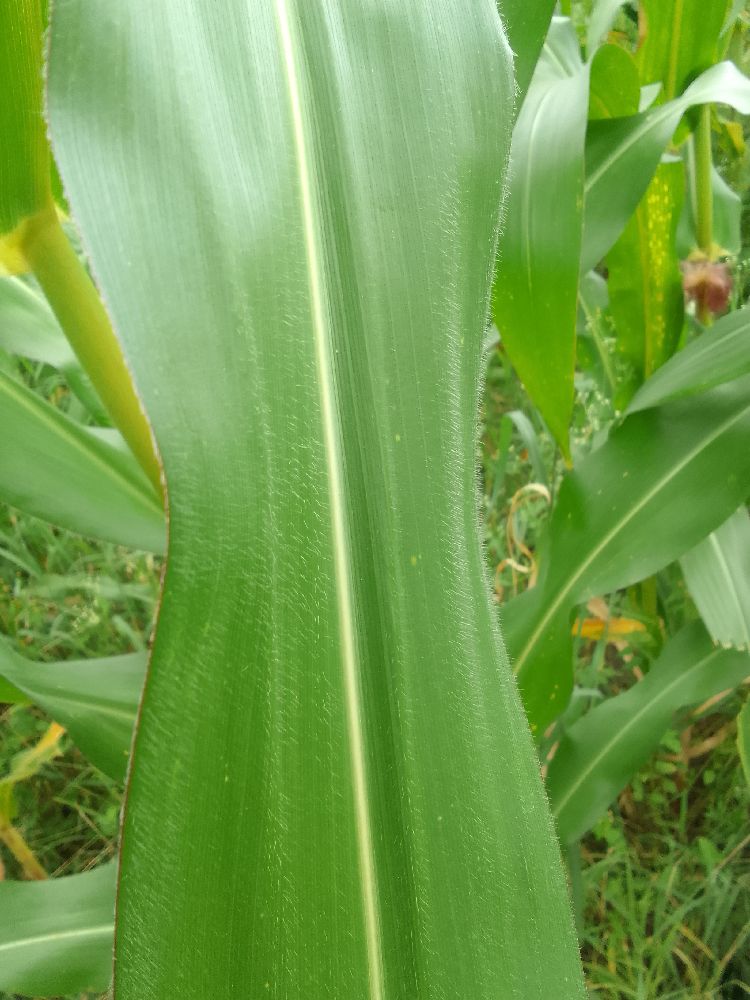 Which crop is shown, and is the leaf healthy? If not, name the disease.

maize, healthy
